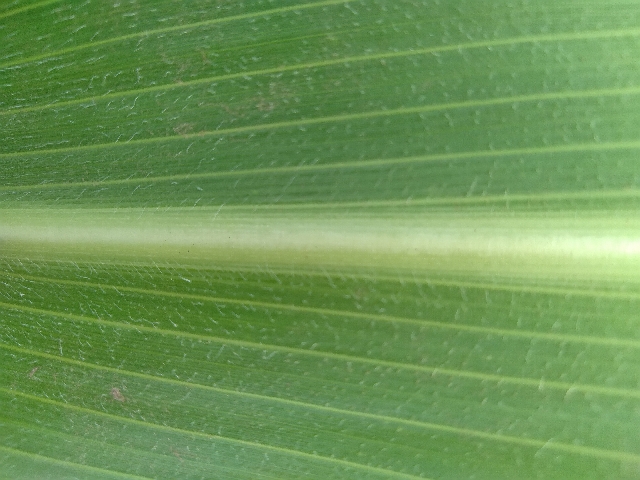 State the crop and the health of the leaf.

maize, healthy
